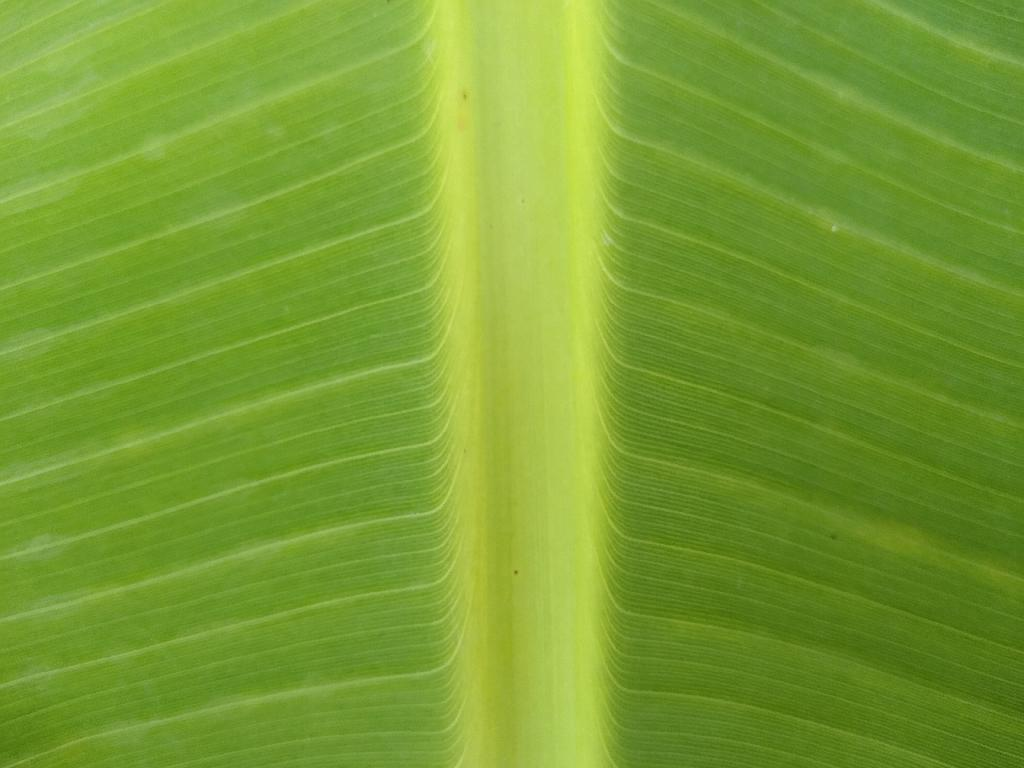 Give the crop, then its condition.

banana, healthy
